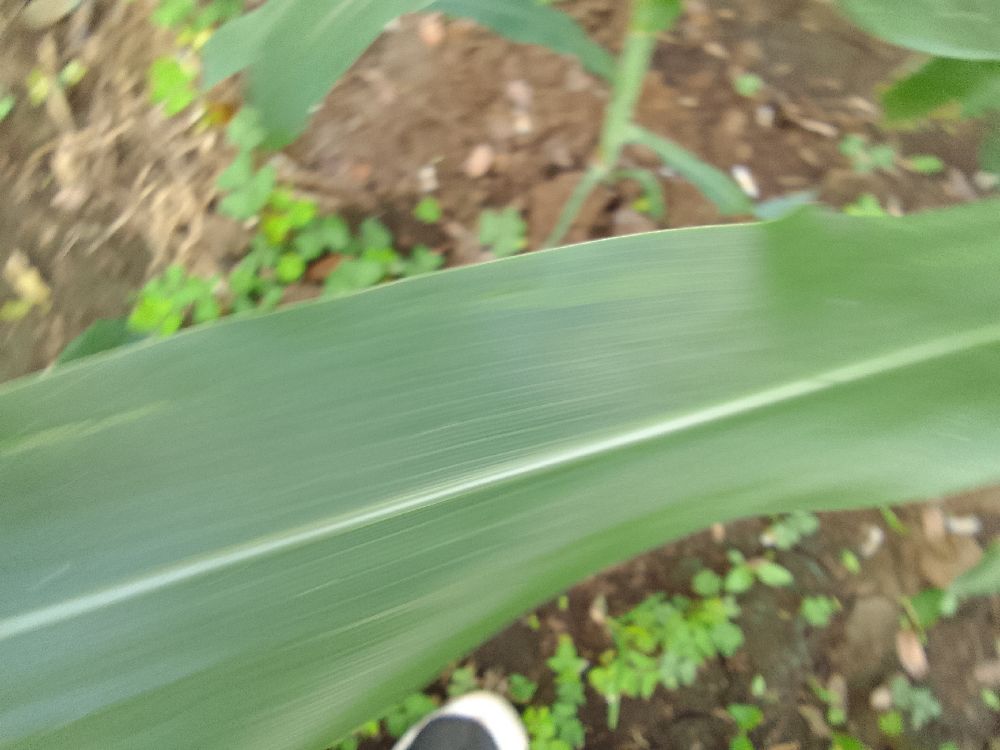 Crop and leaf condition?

maize, healthy
